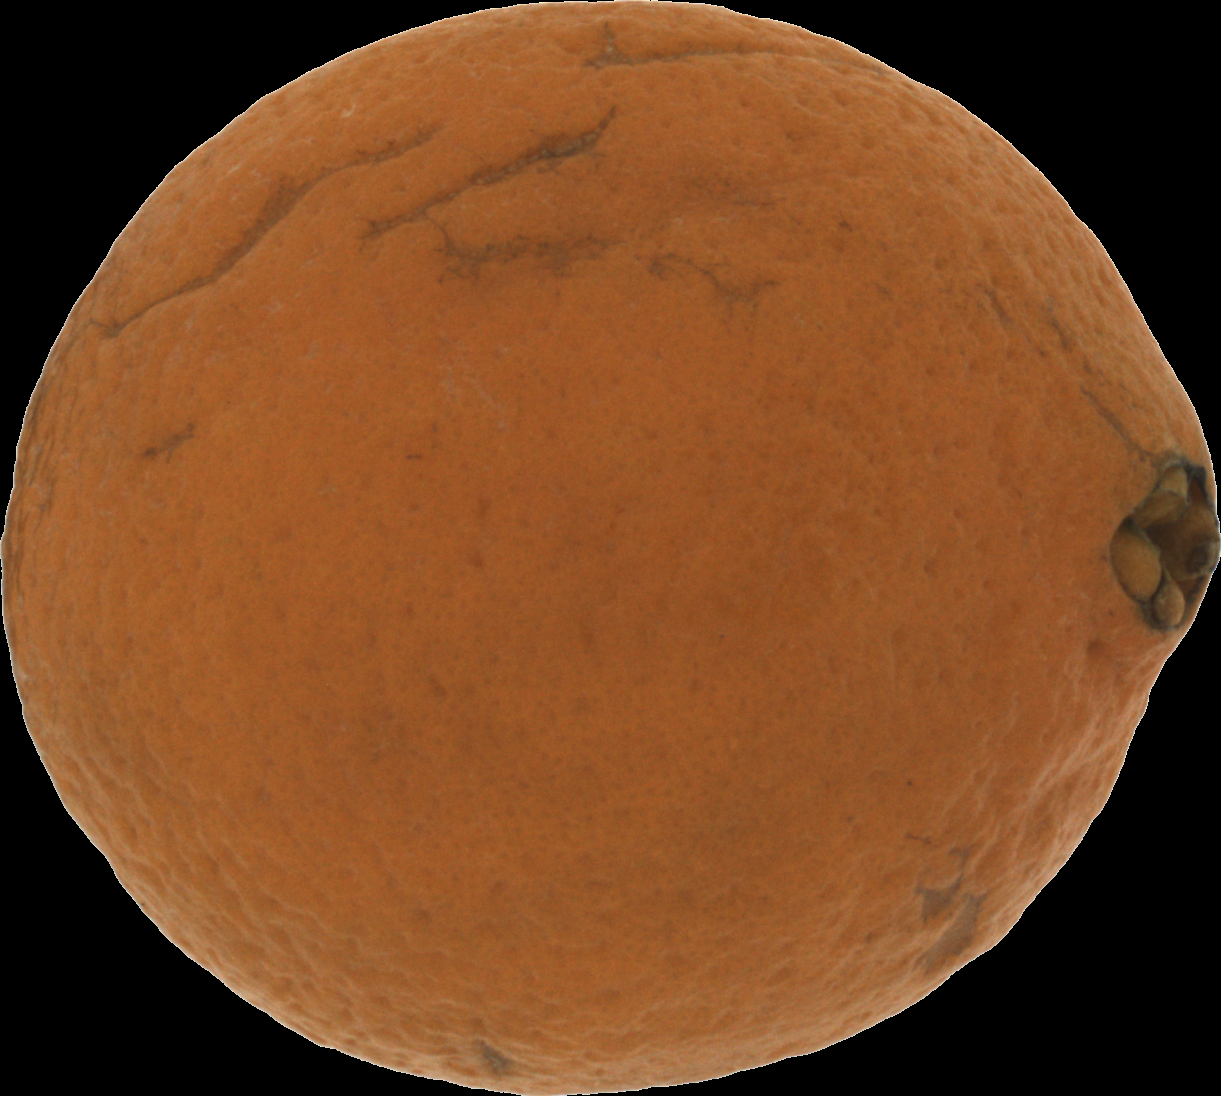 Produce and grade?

orange, bad
